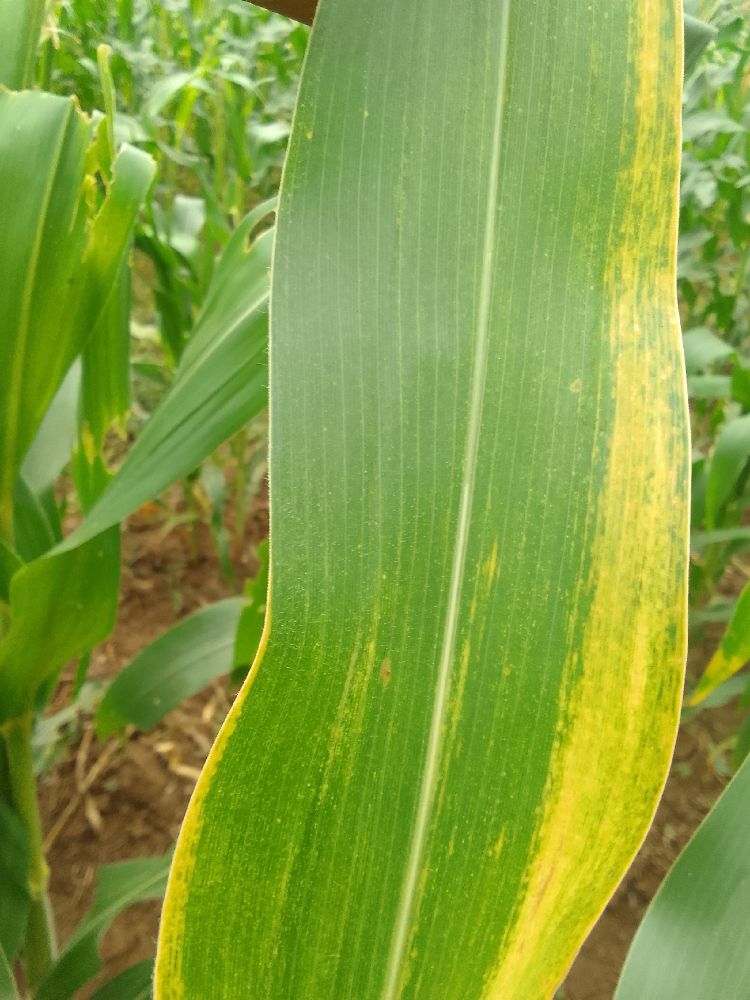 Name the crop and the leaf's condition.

maize, maize lethal necrosis
